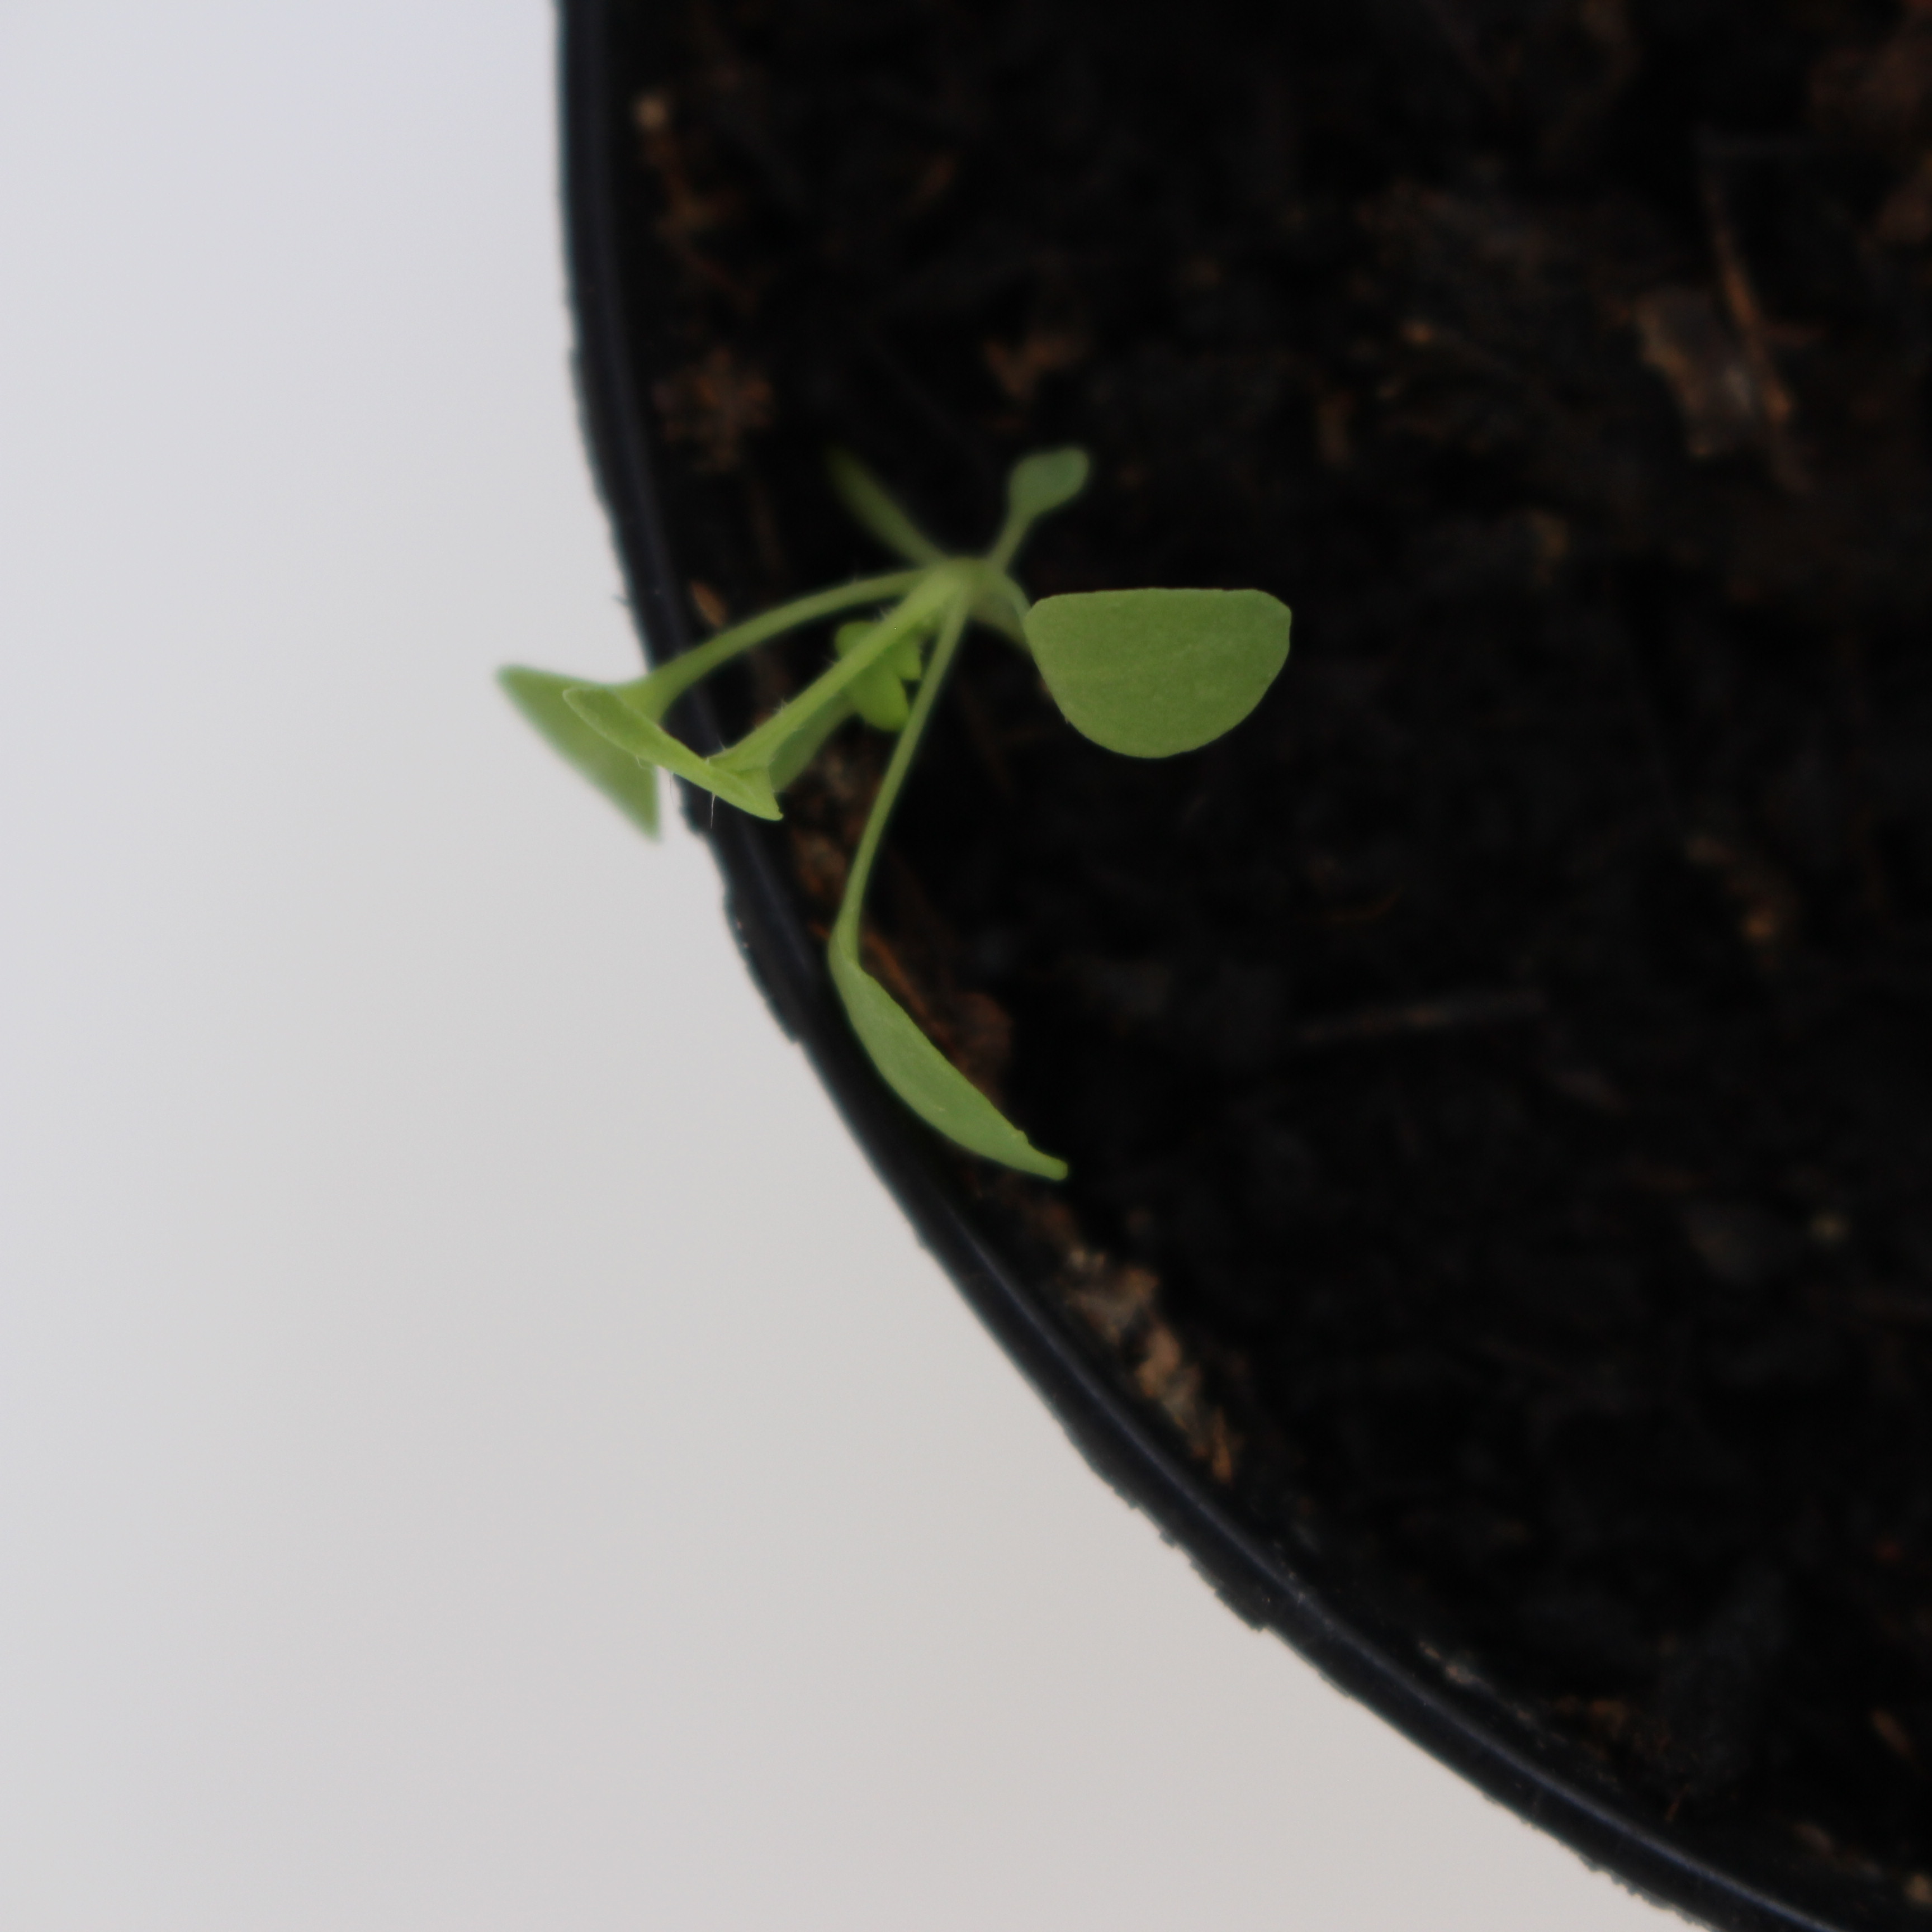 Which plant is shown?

Papaver rhoeas
